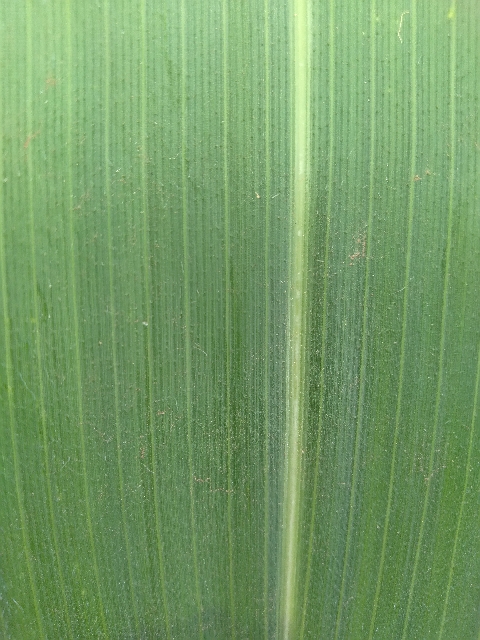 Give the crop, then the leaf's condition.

maize, healthy
